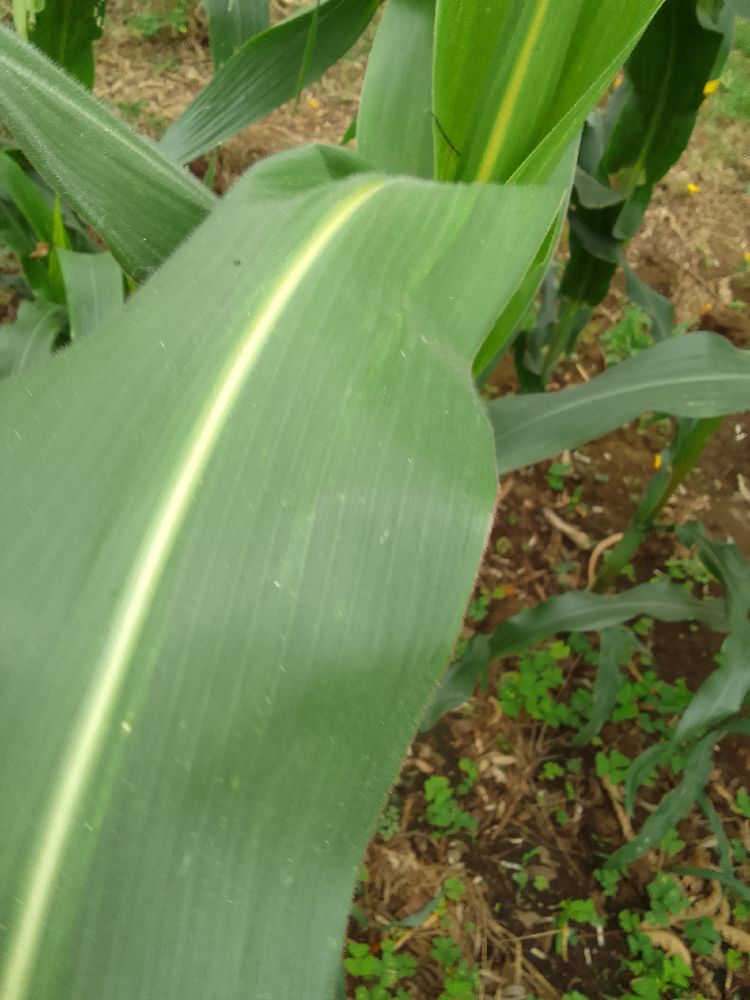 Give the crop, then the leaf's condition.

maize, healthy
